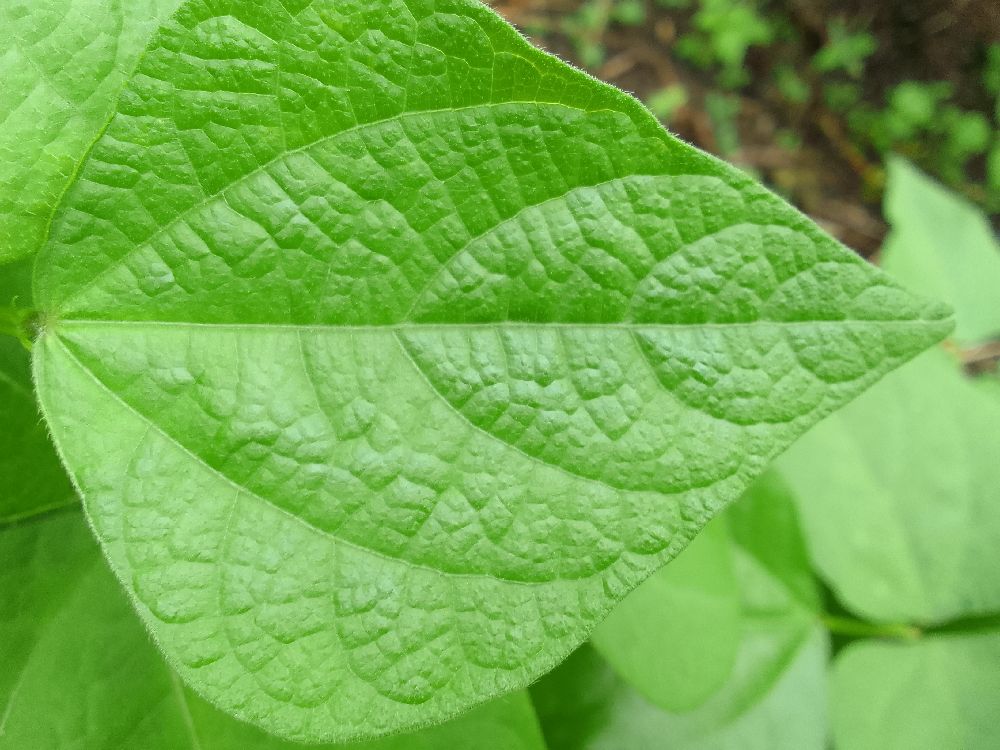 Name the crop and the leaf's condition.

common bean, healthy
